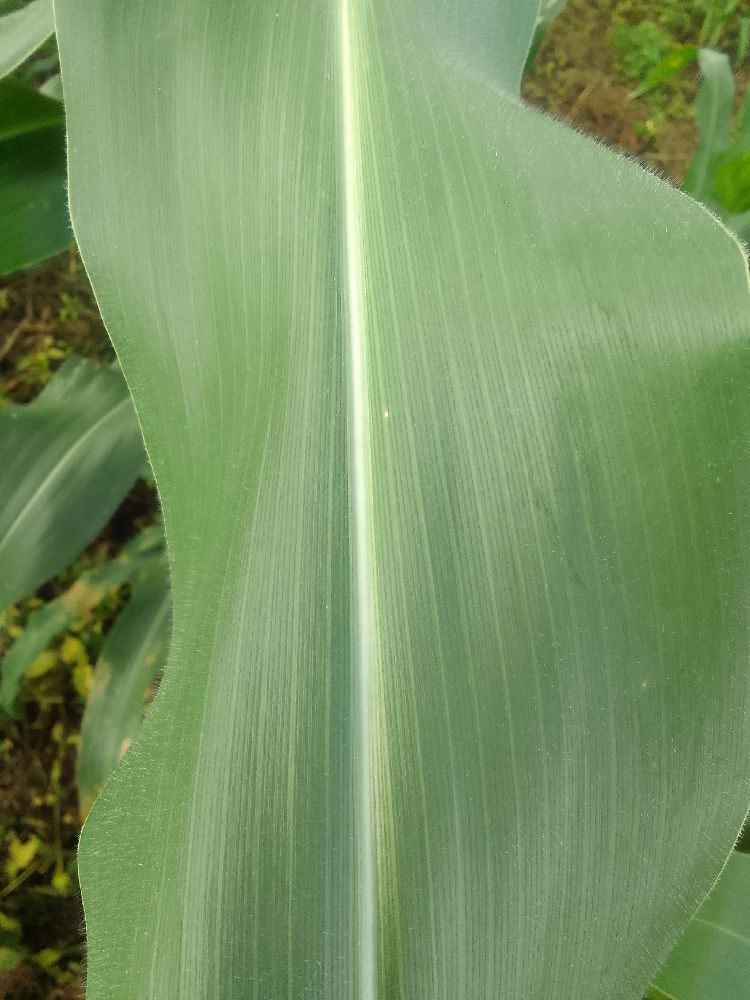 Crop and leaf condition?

maize, healthy
